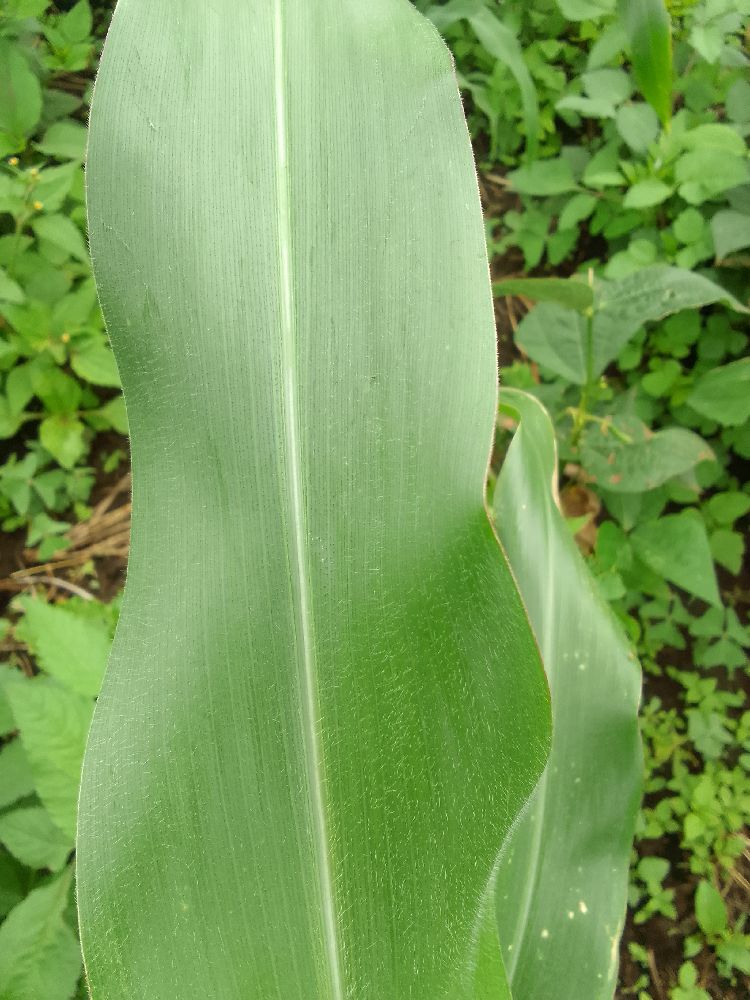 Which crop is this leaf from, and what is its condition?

maize, healthy
